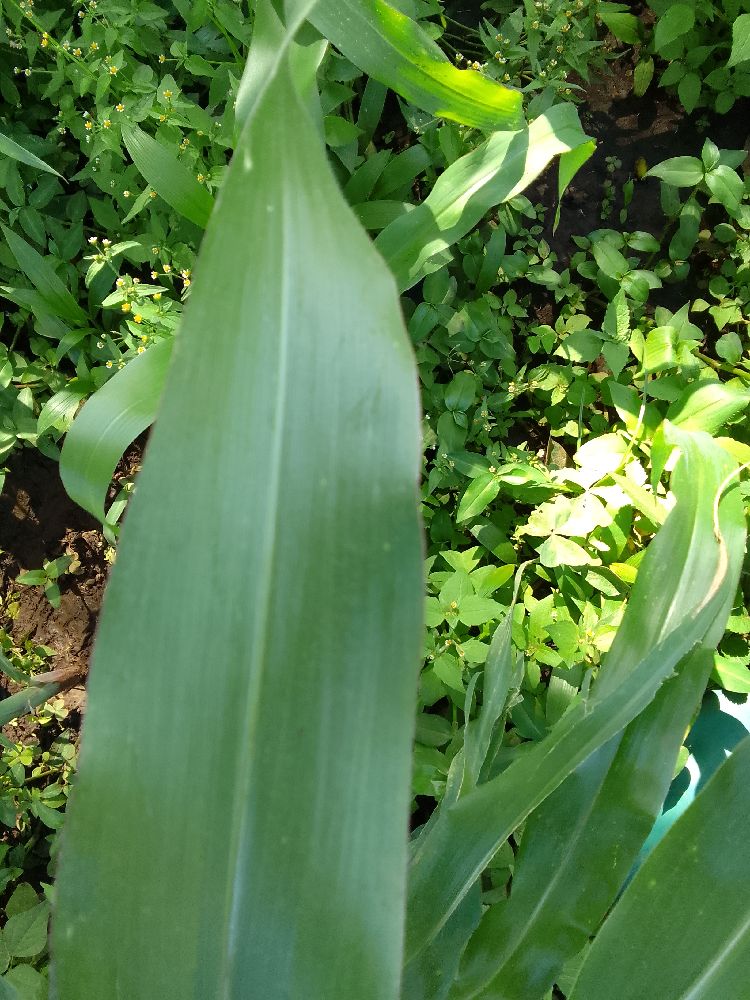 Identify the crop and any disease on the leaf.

maize, healthy
